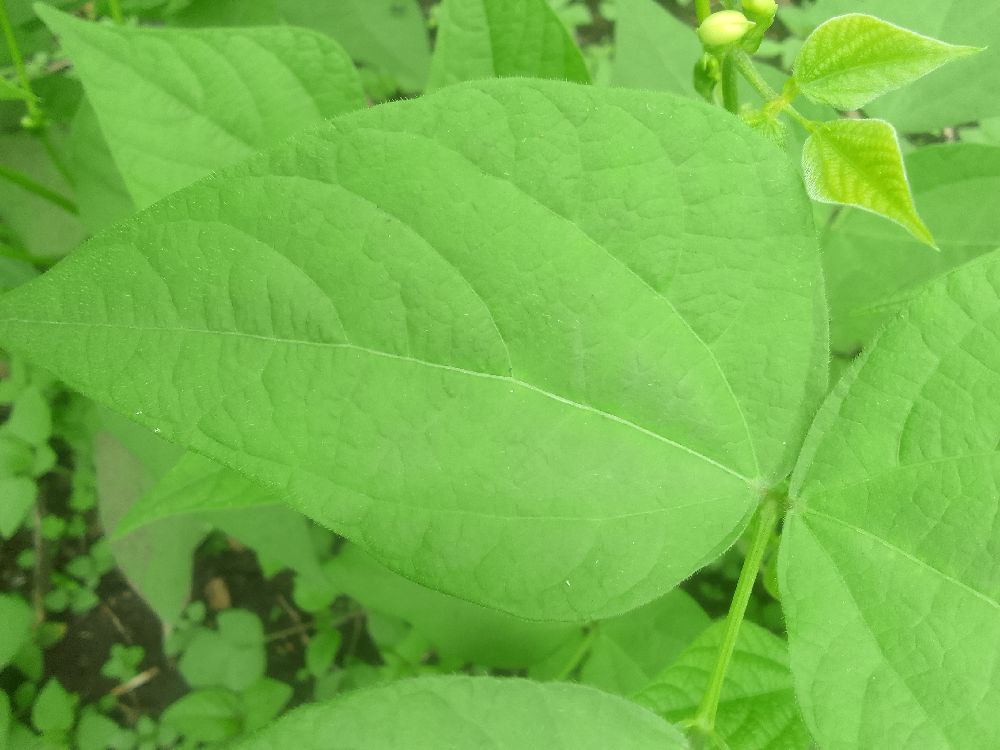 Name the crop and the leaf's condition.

common bean, healthy
